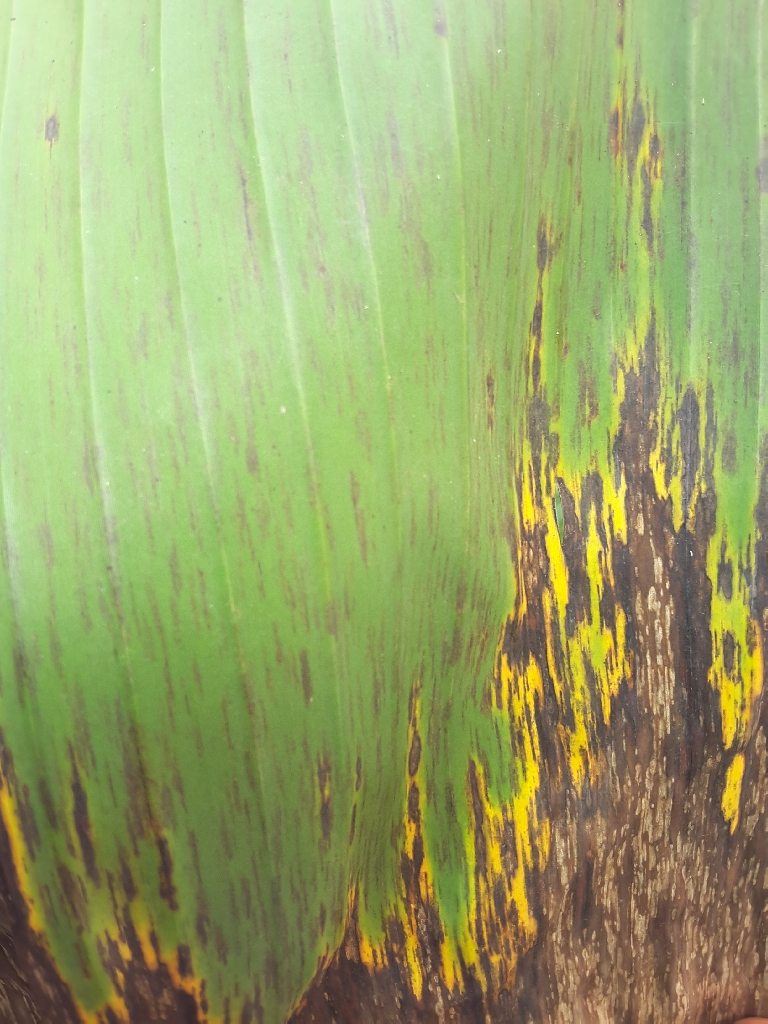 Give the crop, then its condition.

banana, black sigatoka
